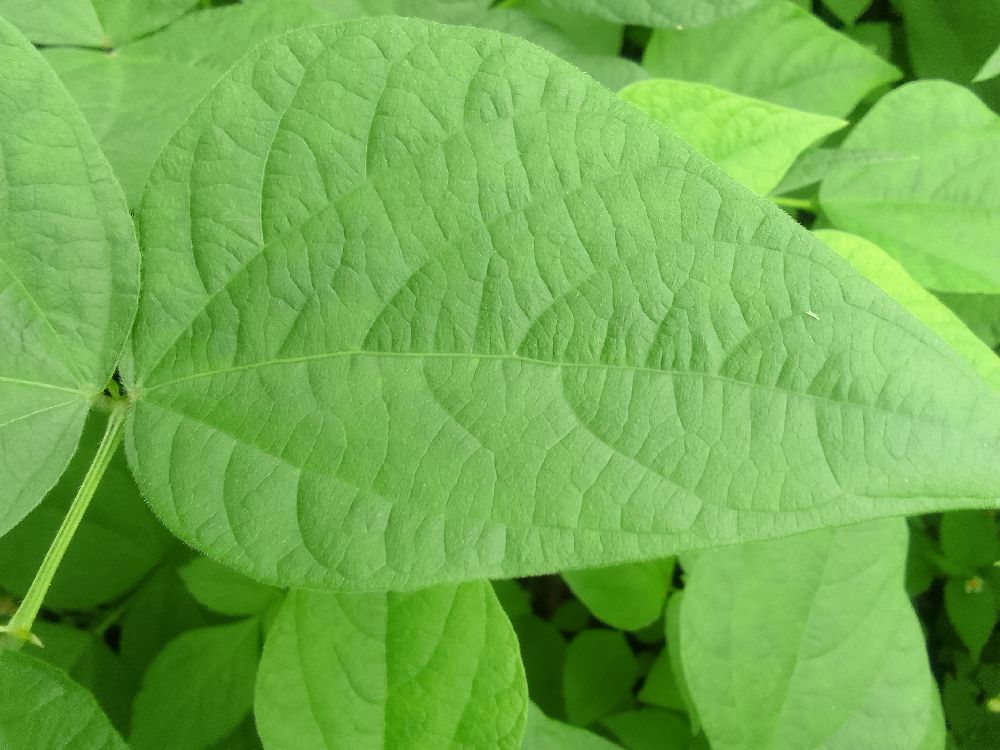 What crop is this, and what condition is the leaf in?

common bean, healthy
